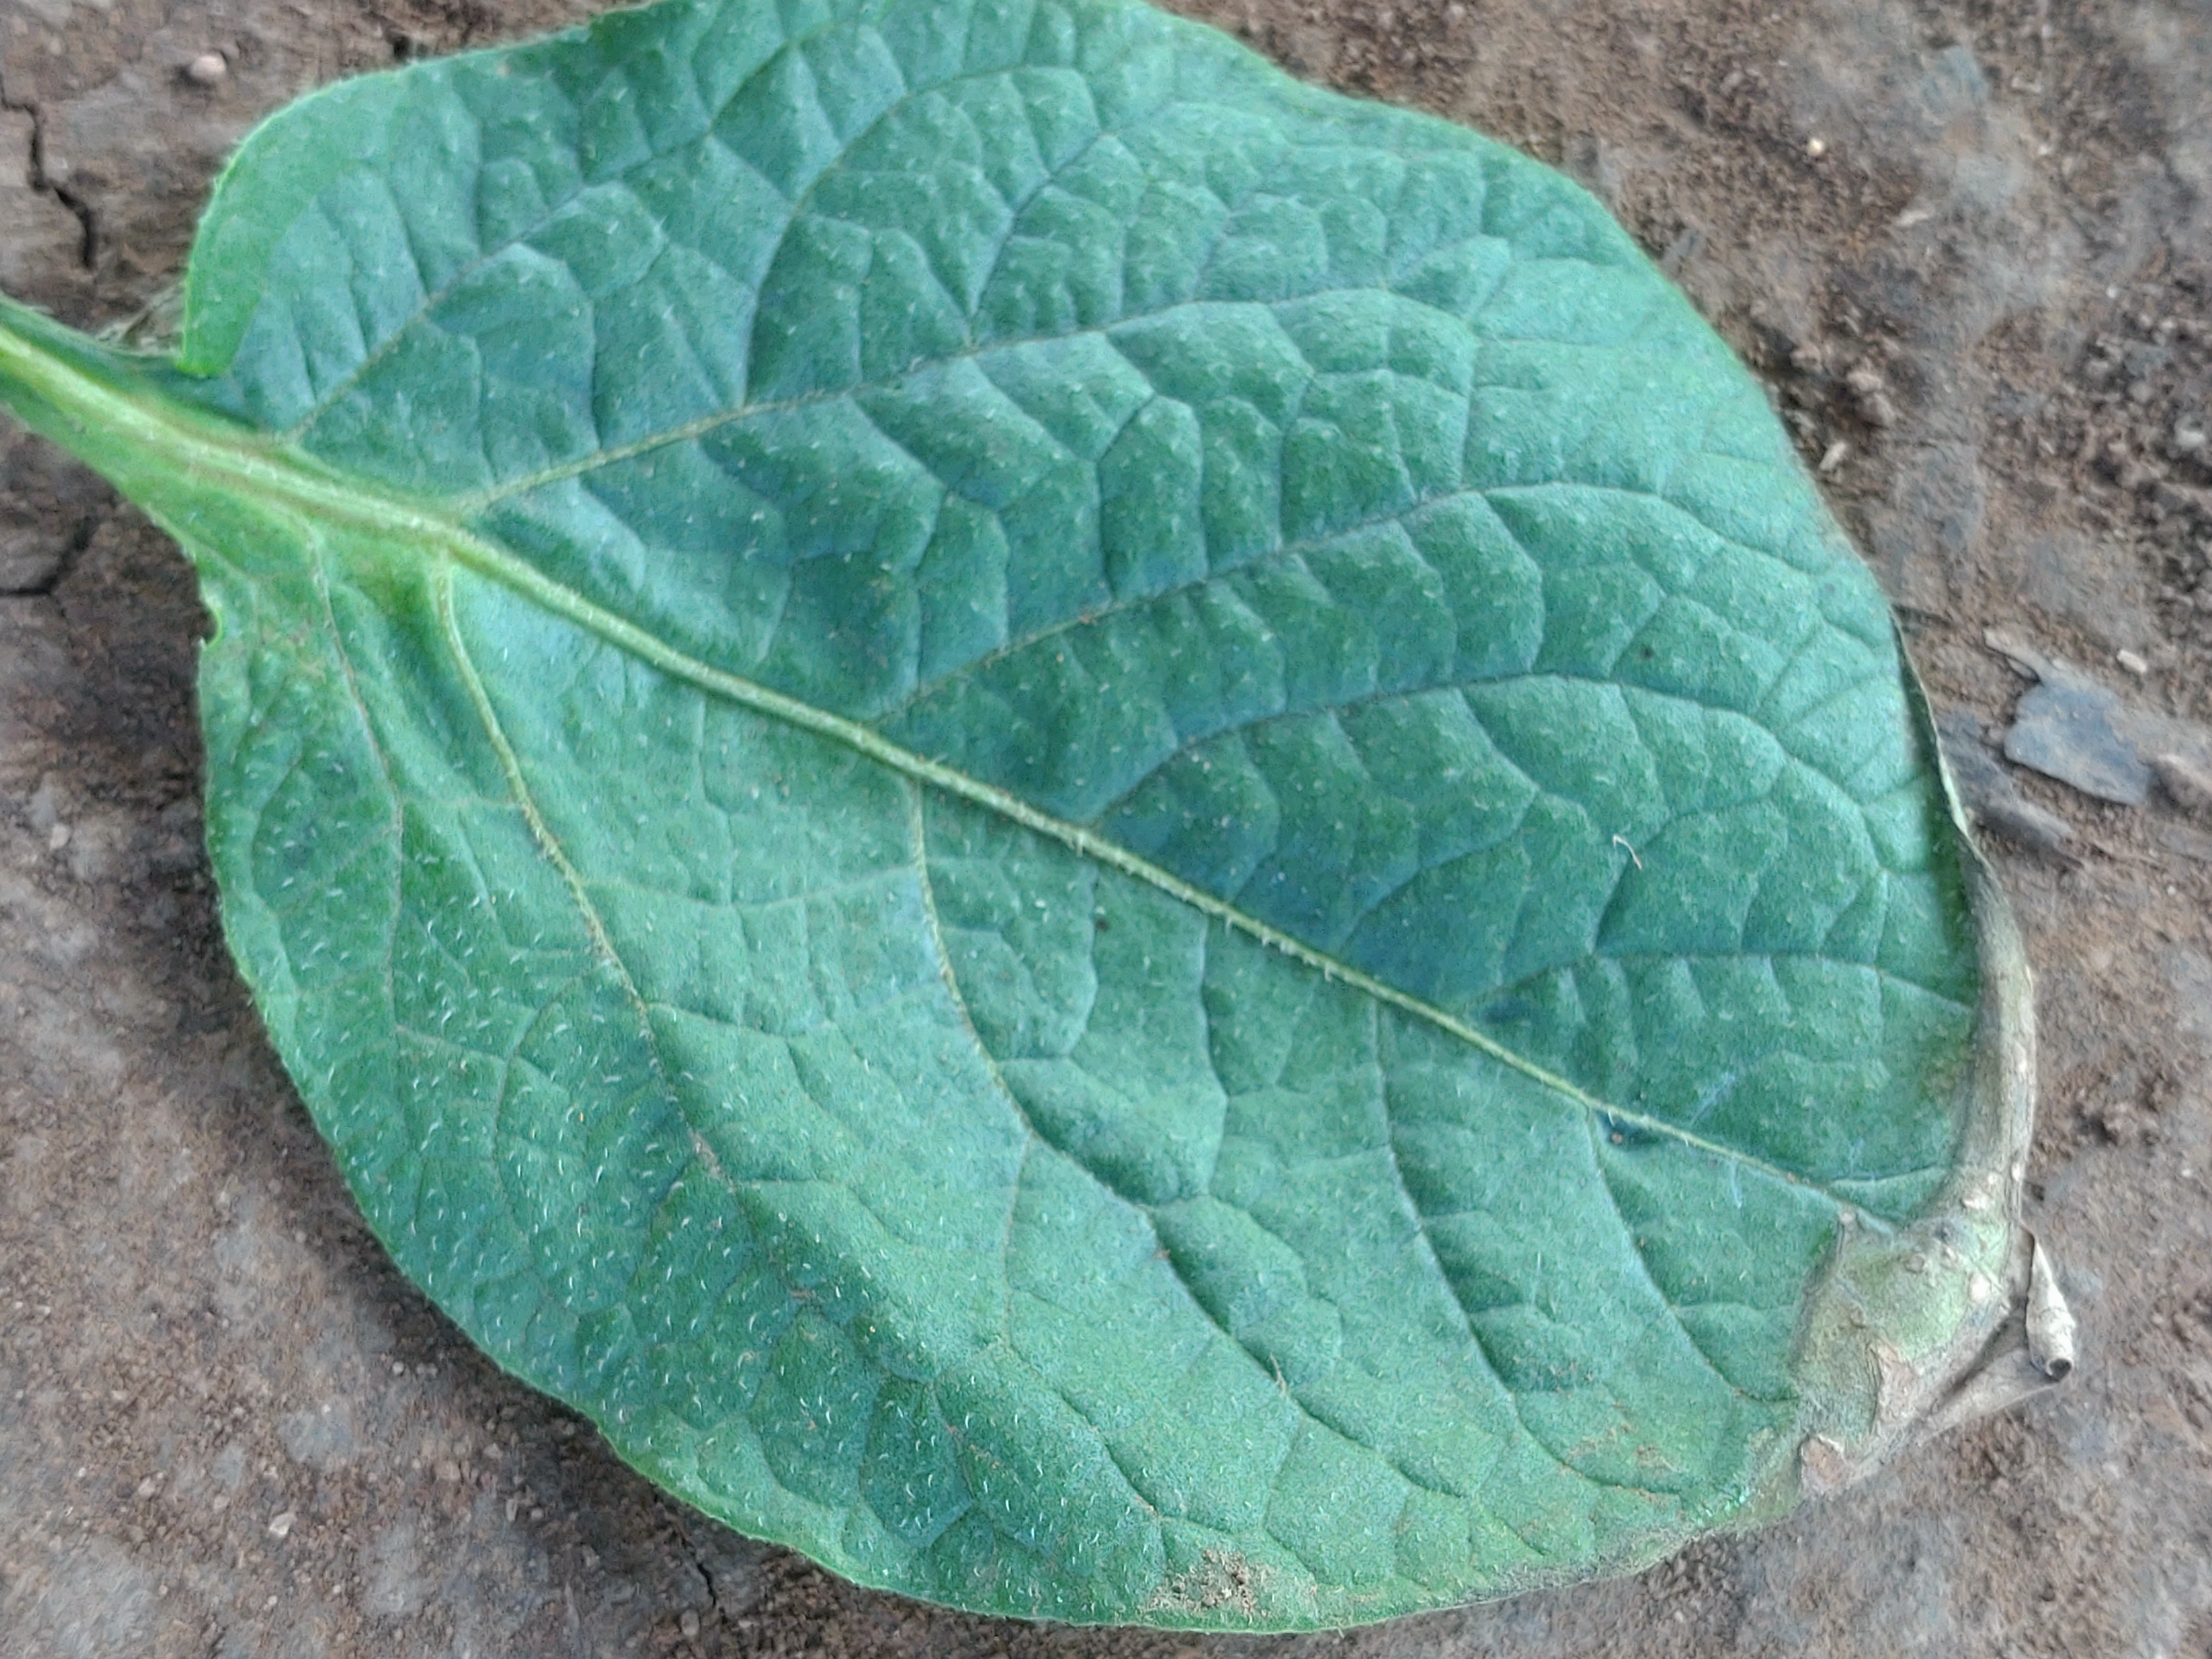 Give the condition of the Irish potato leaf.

early blight
